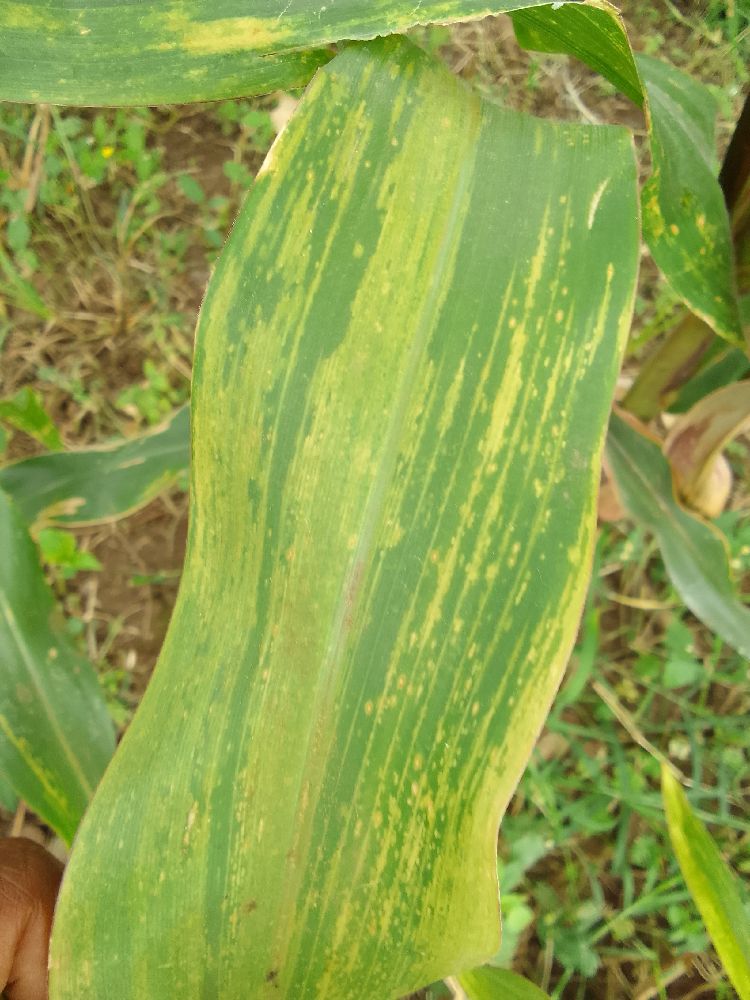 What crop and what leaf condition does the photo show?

maize, maize lethal necrosis
